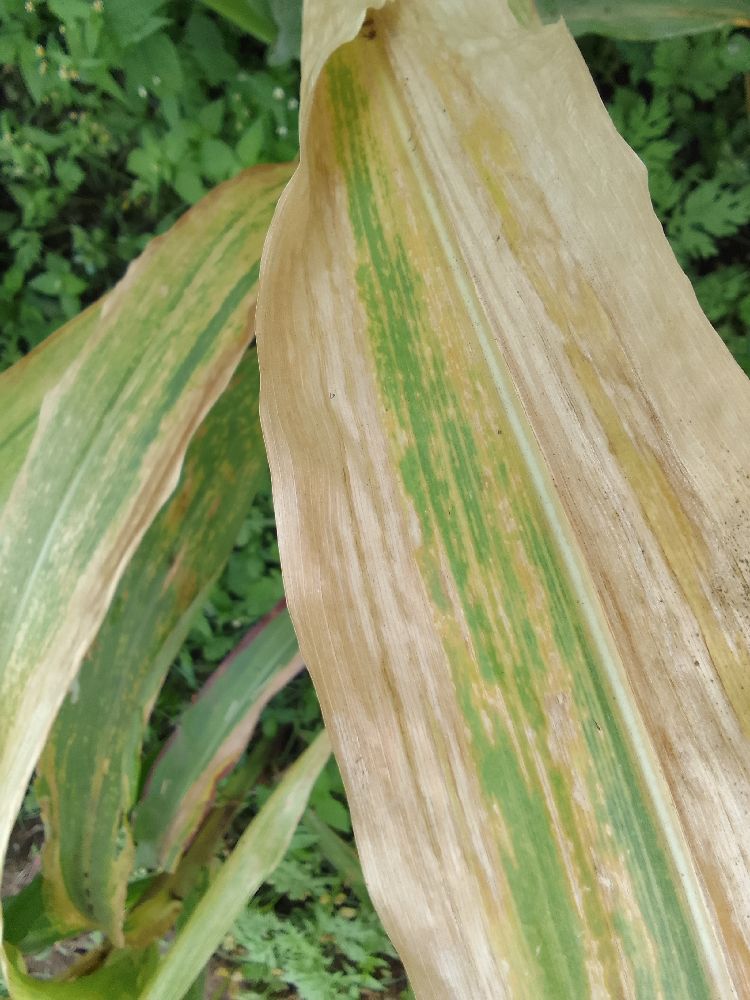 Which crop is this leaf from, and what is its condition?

maize, maize lethal necrosis
